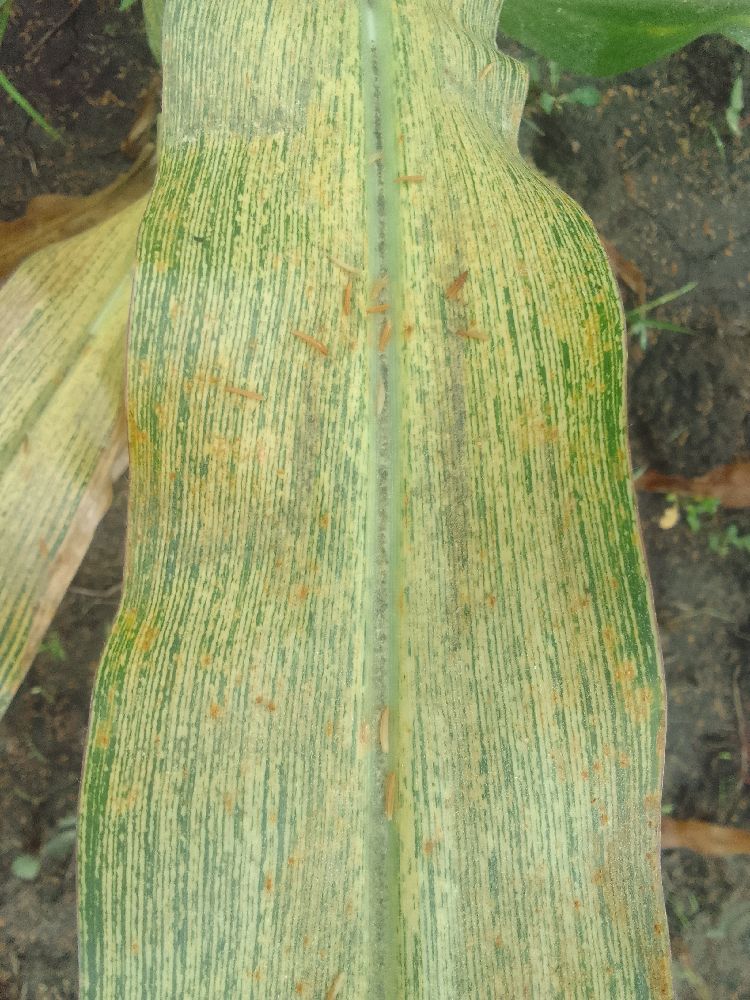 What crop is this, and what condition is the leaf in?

maize, maize streak virus
